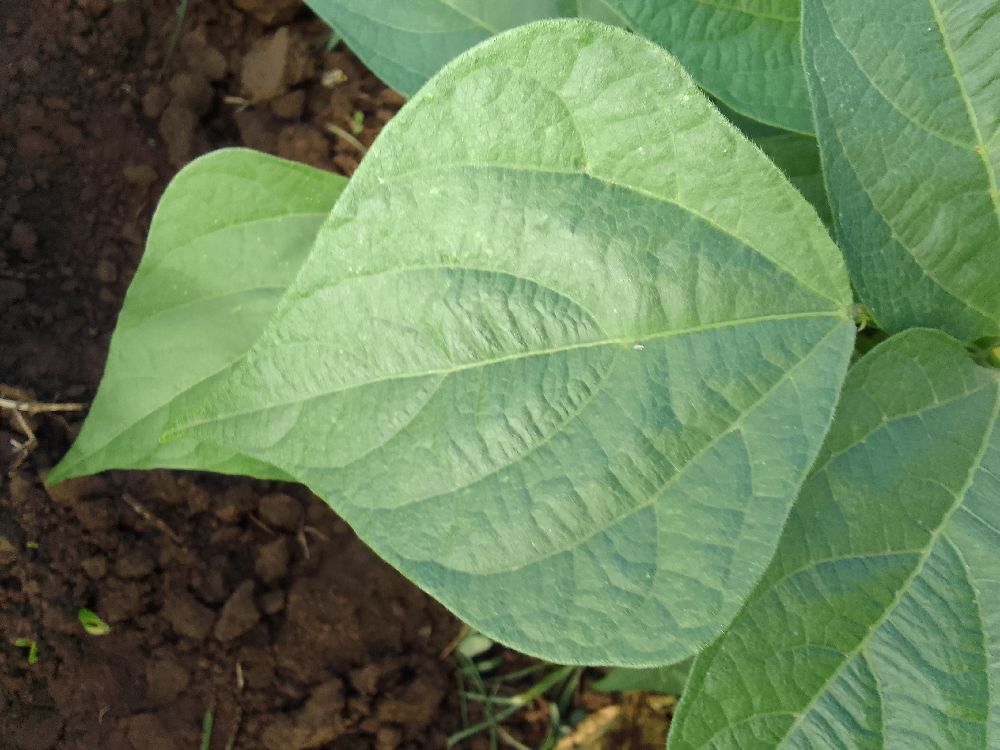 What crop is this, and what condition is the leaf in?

common bean, healthy
